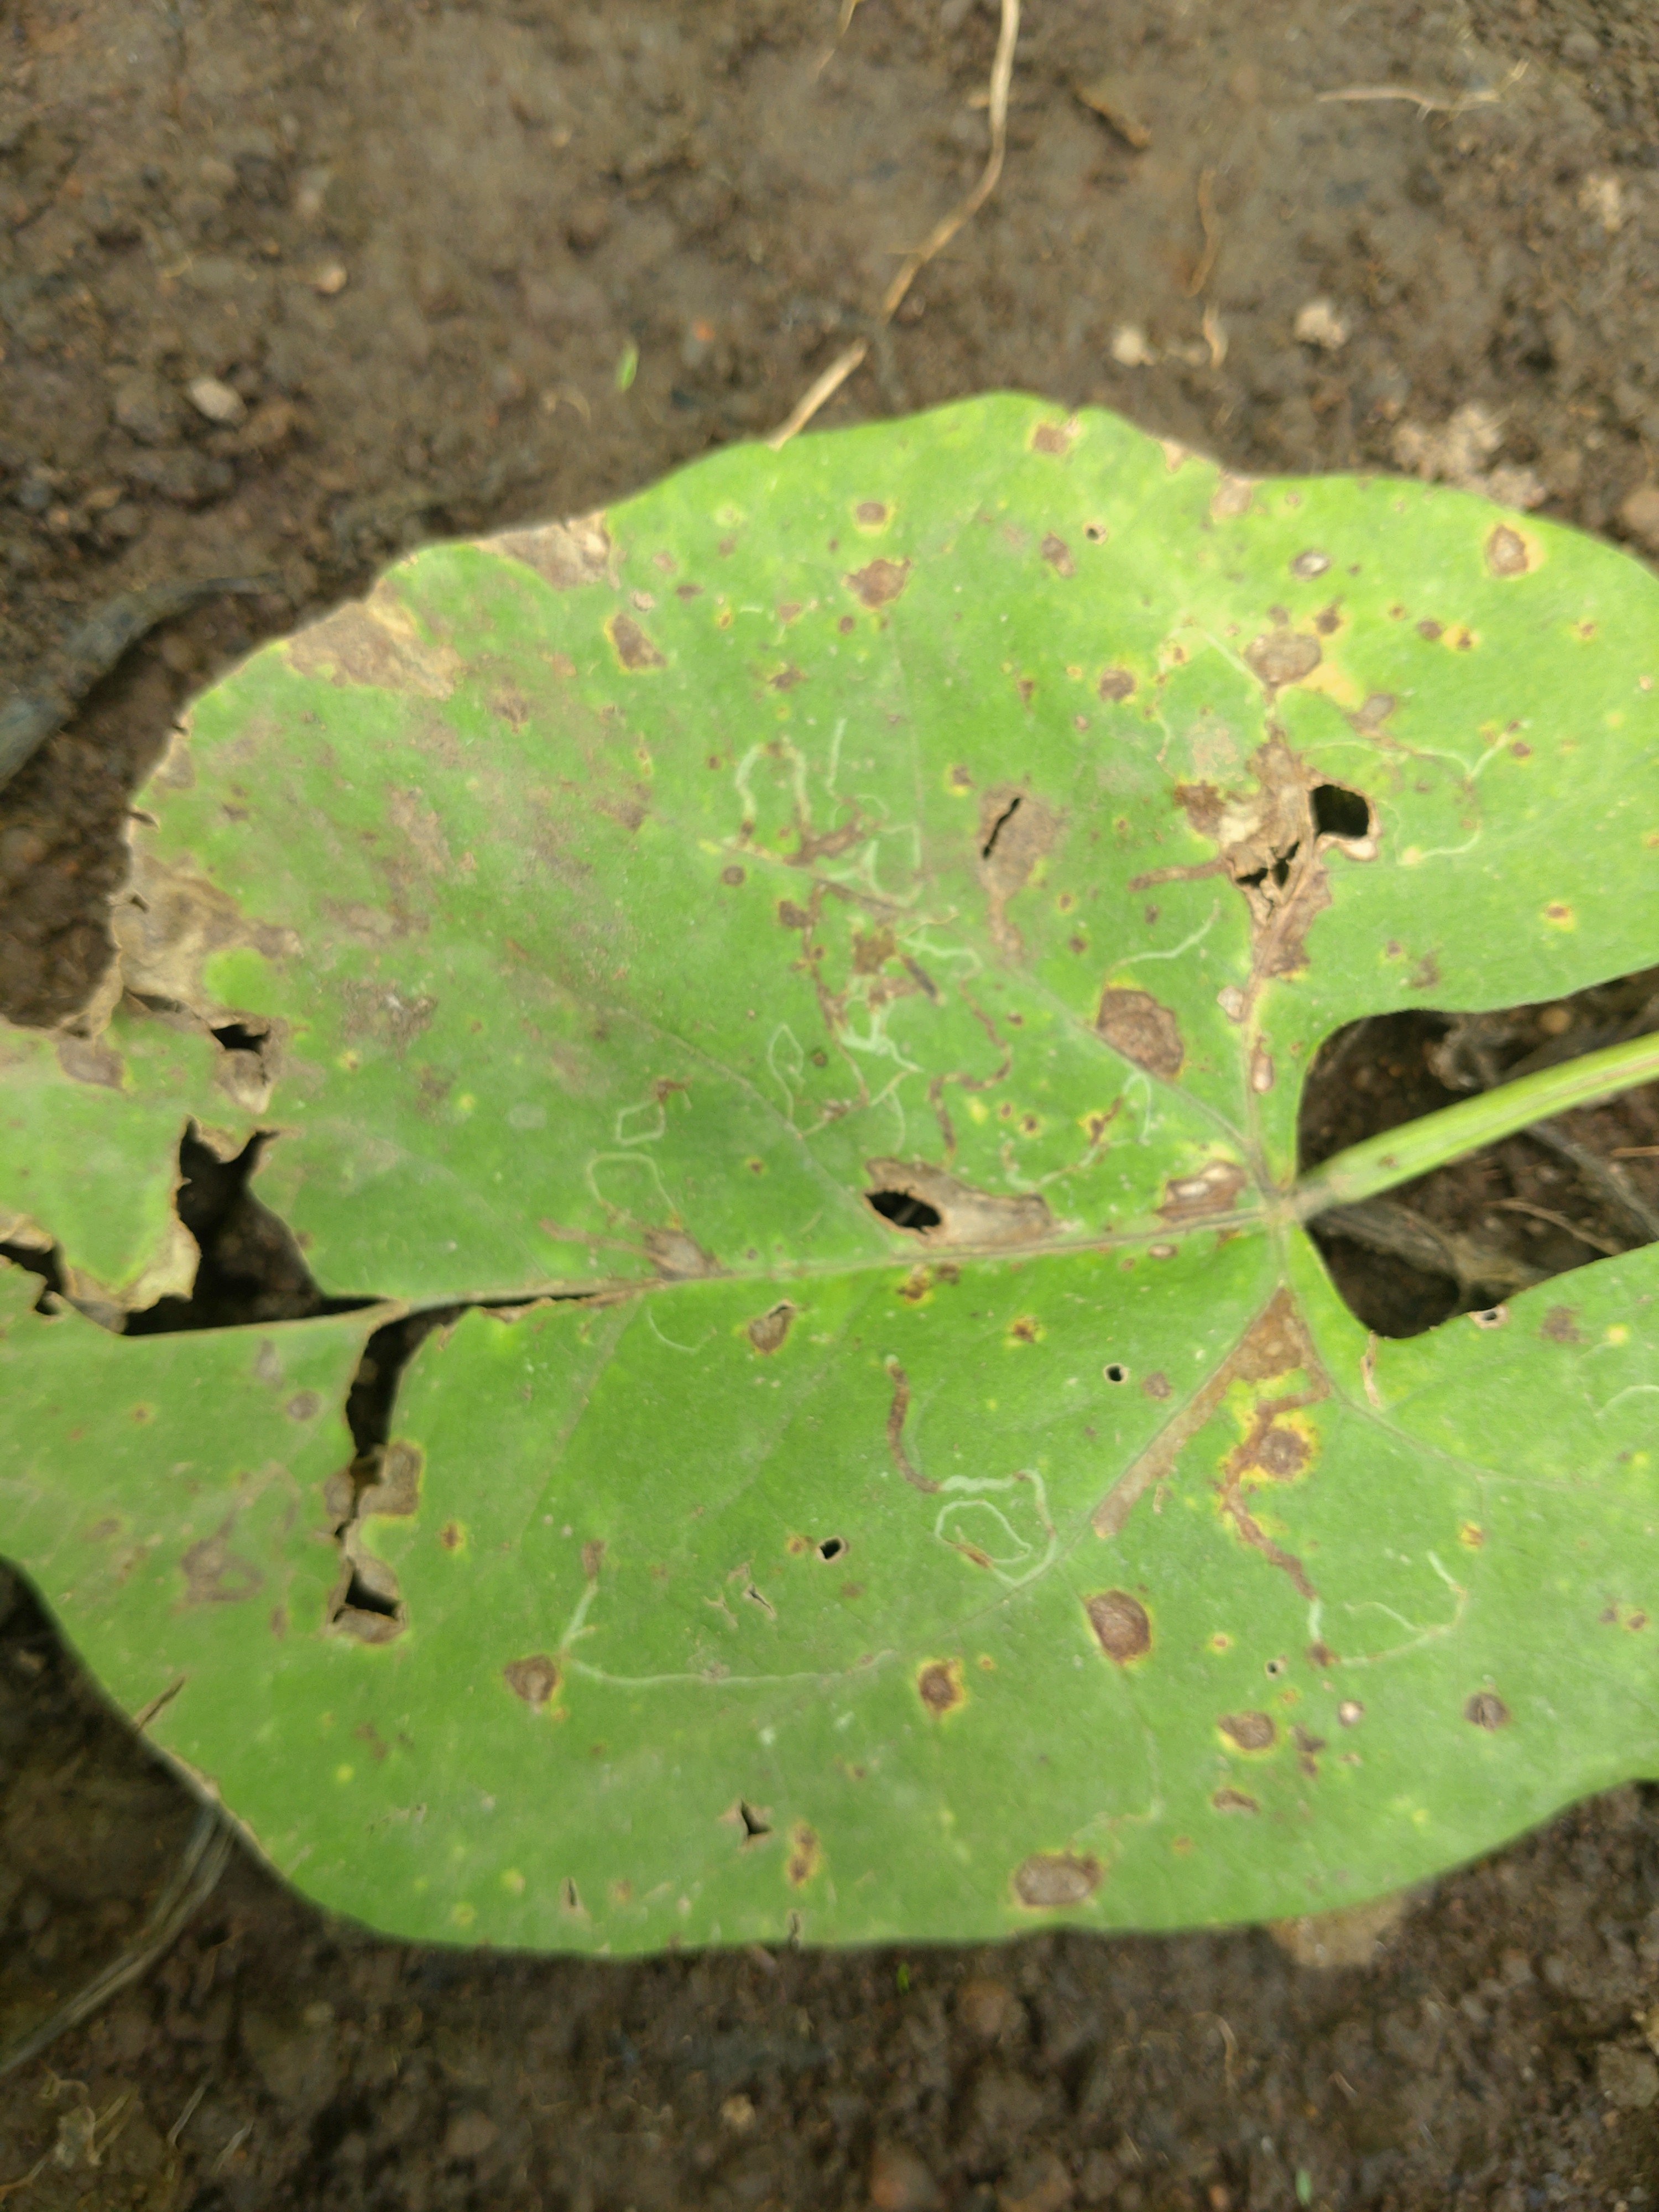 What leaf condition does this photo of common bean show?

rust
